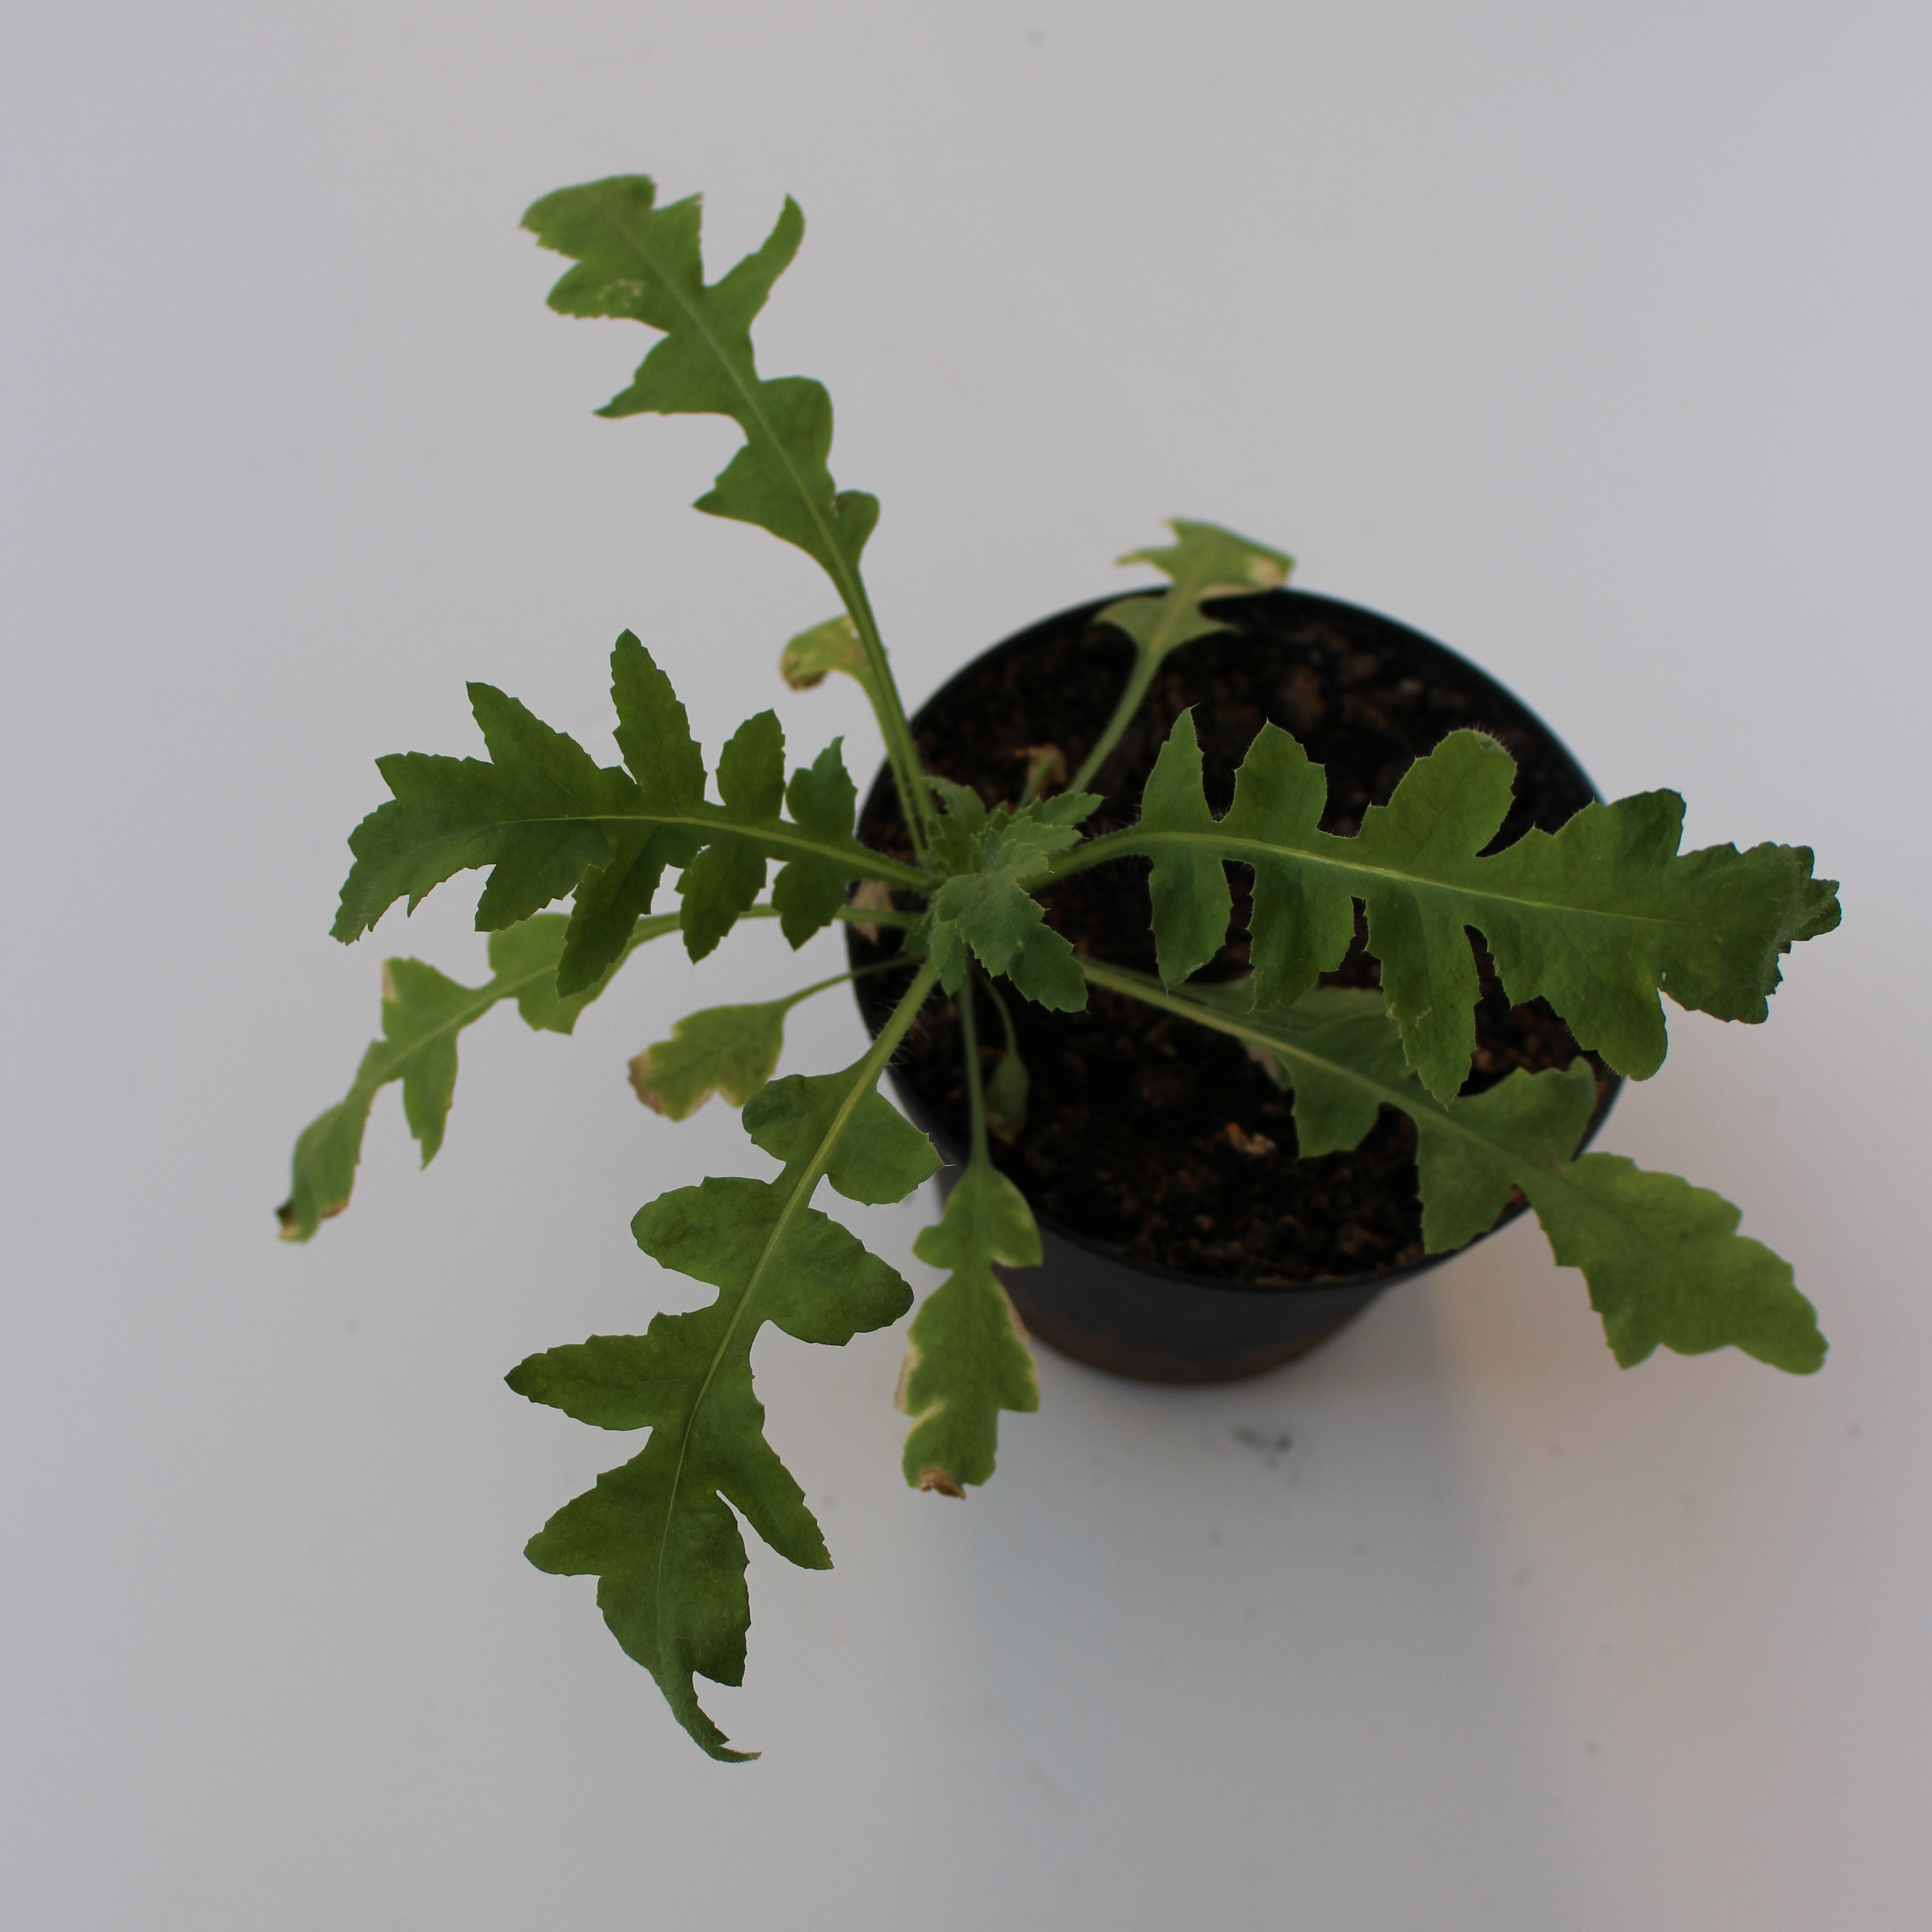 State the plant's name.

Papaver rhoeas
